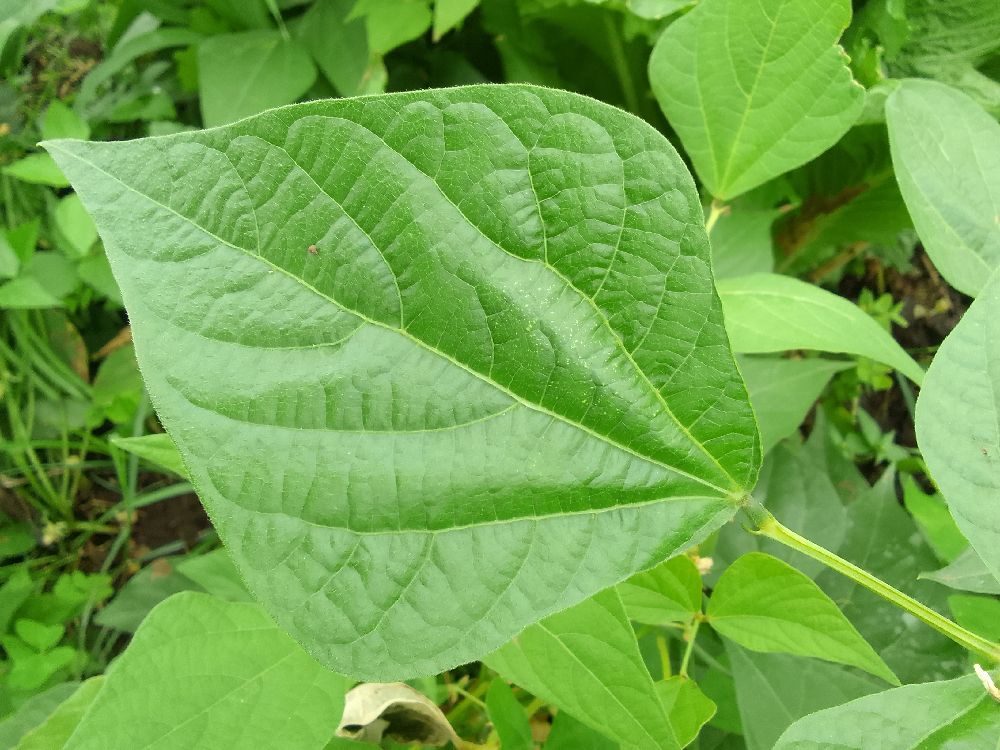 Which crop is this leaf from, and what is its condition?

common bean, healthy
